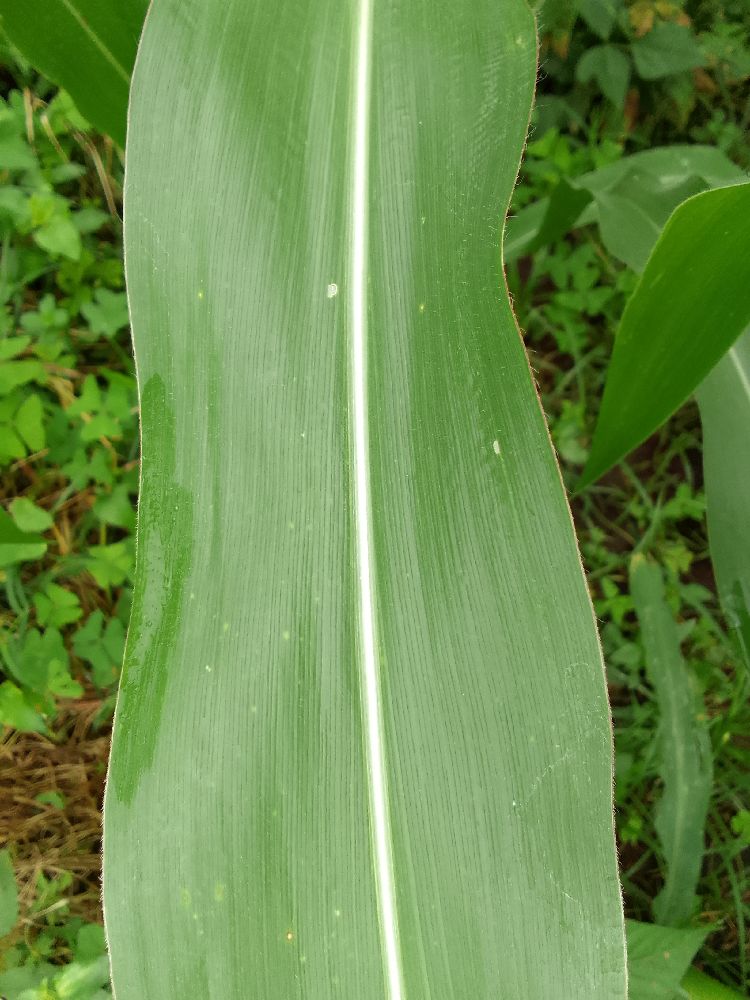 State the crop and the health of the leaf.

maize, healthy
